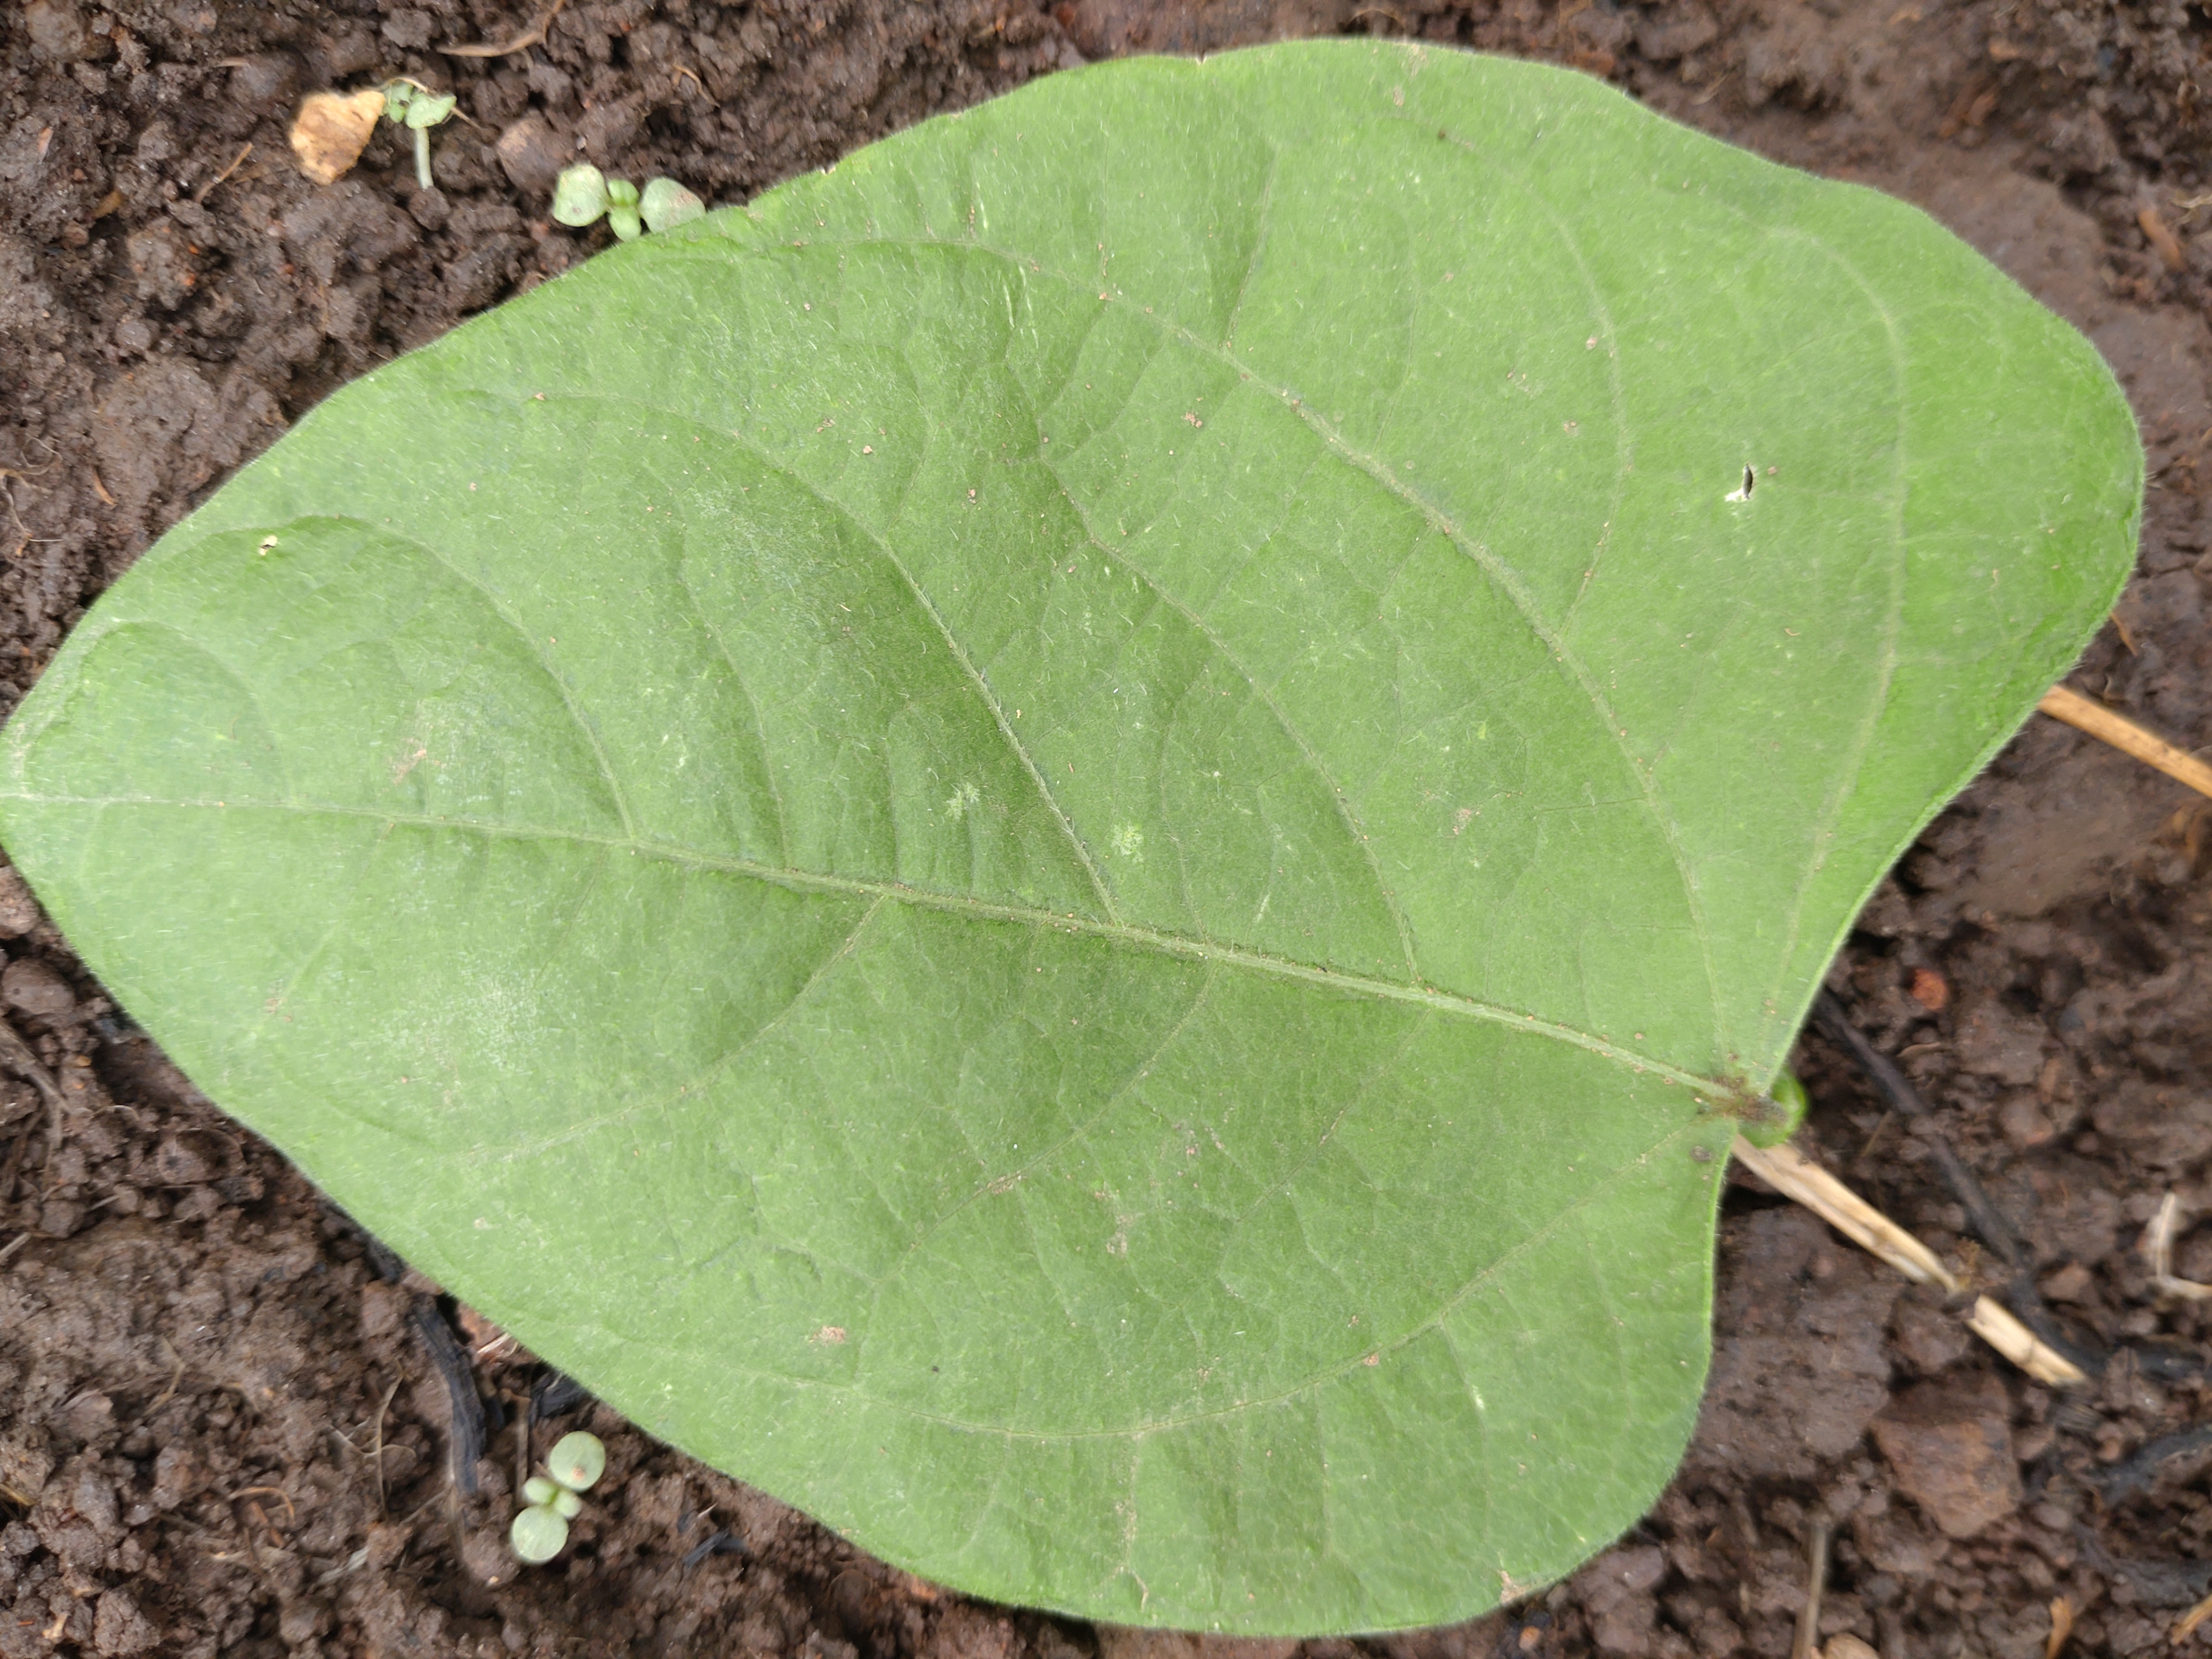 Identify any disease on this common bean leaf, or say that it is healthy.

healthy
